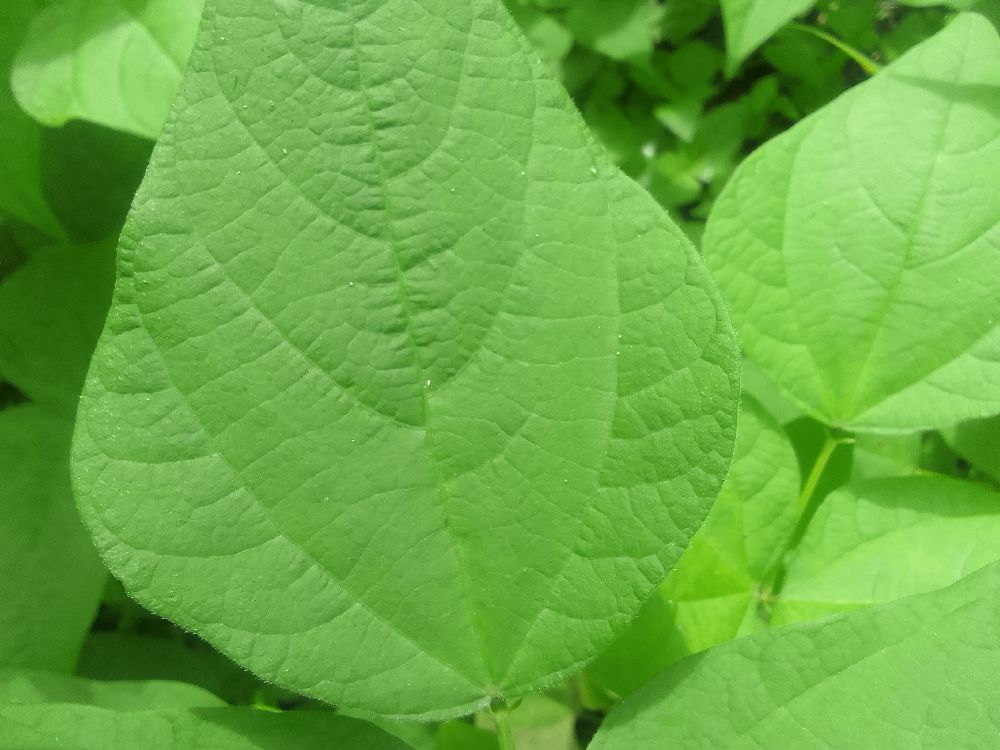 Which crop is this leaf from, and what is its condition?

common bean, healthy
